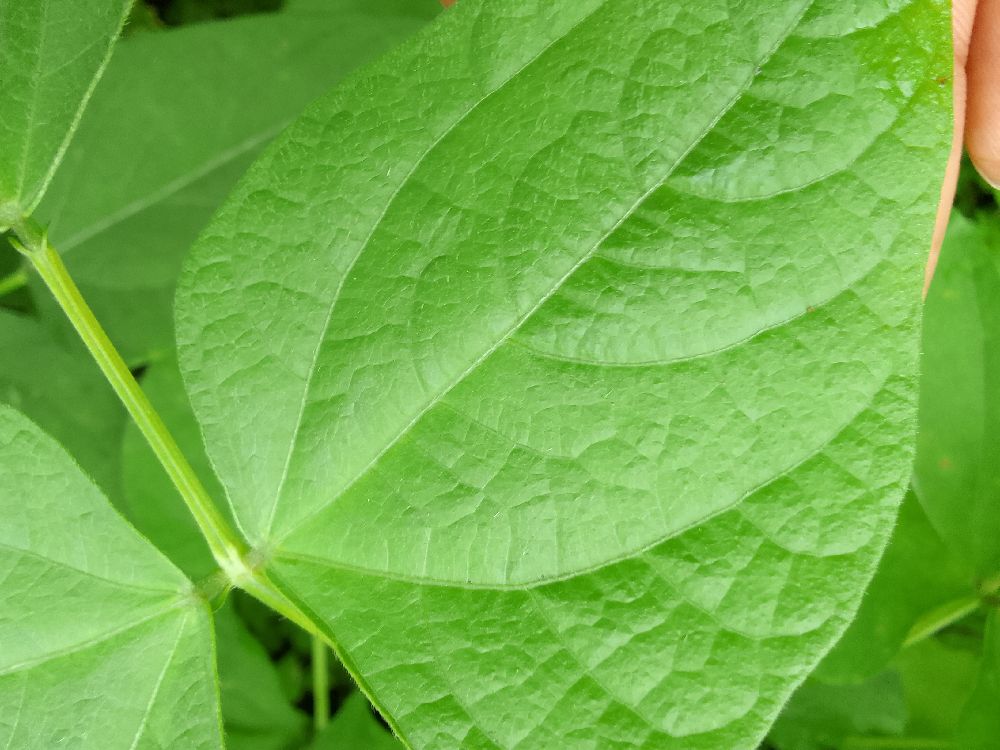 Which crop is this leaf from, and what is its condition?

common bean, healthy
